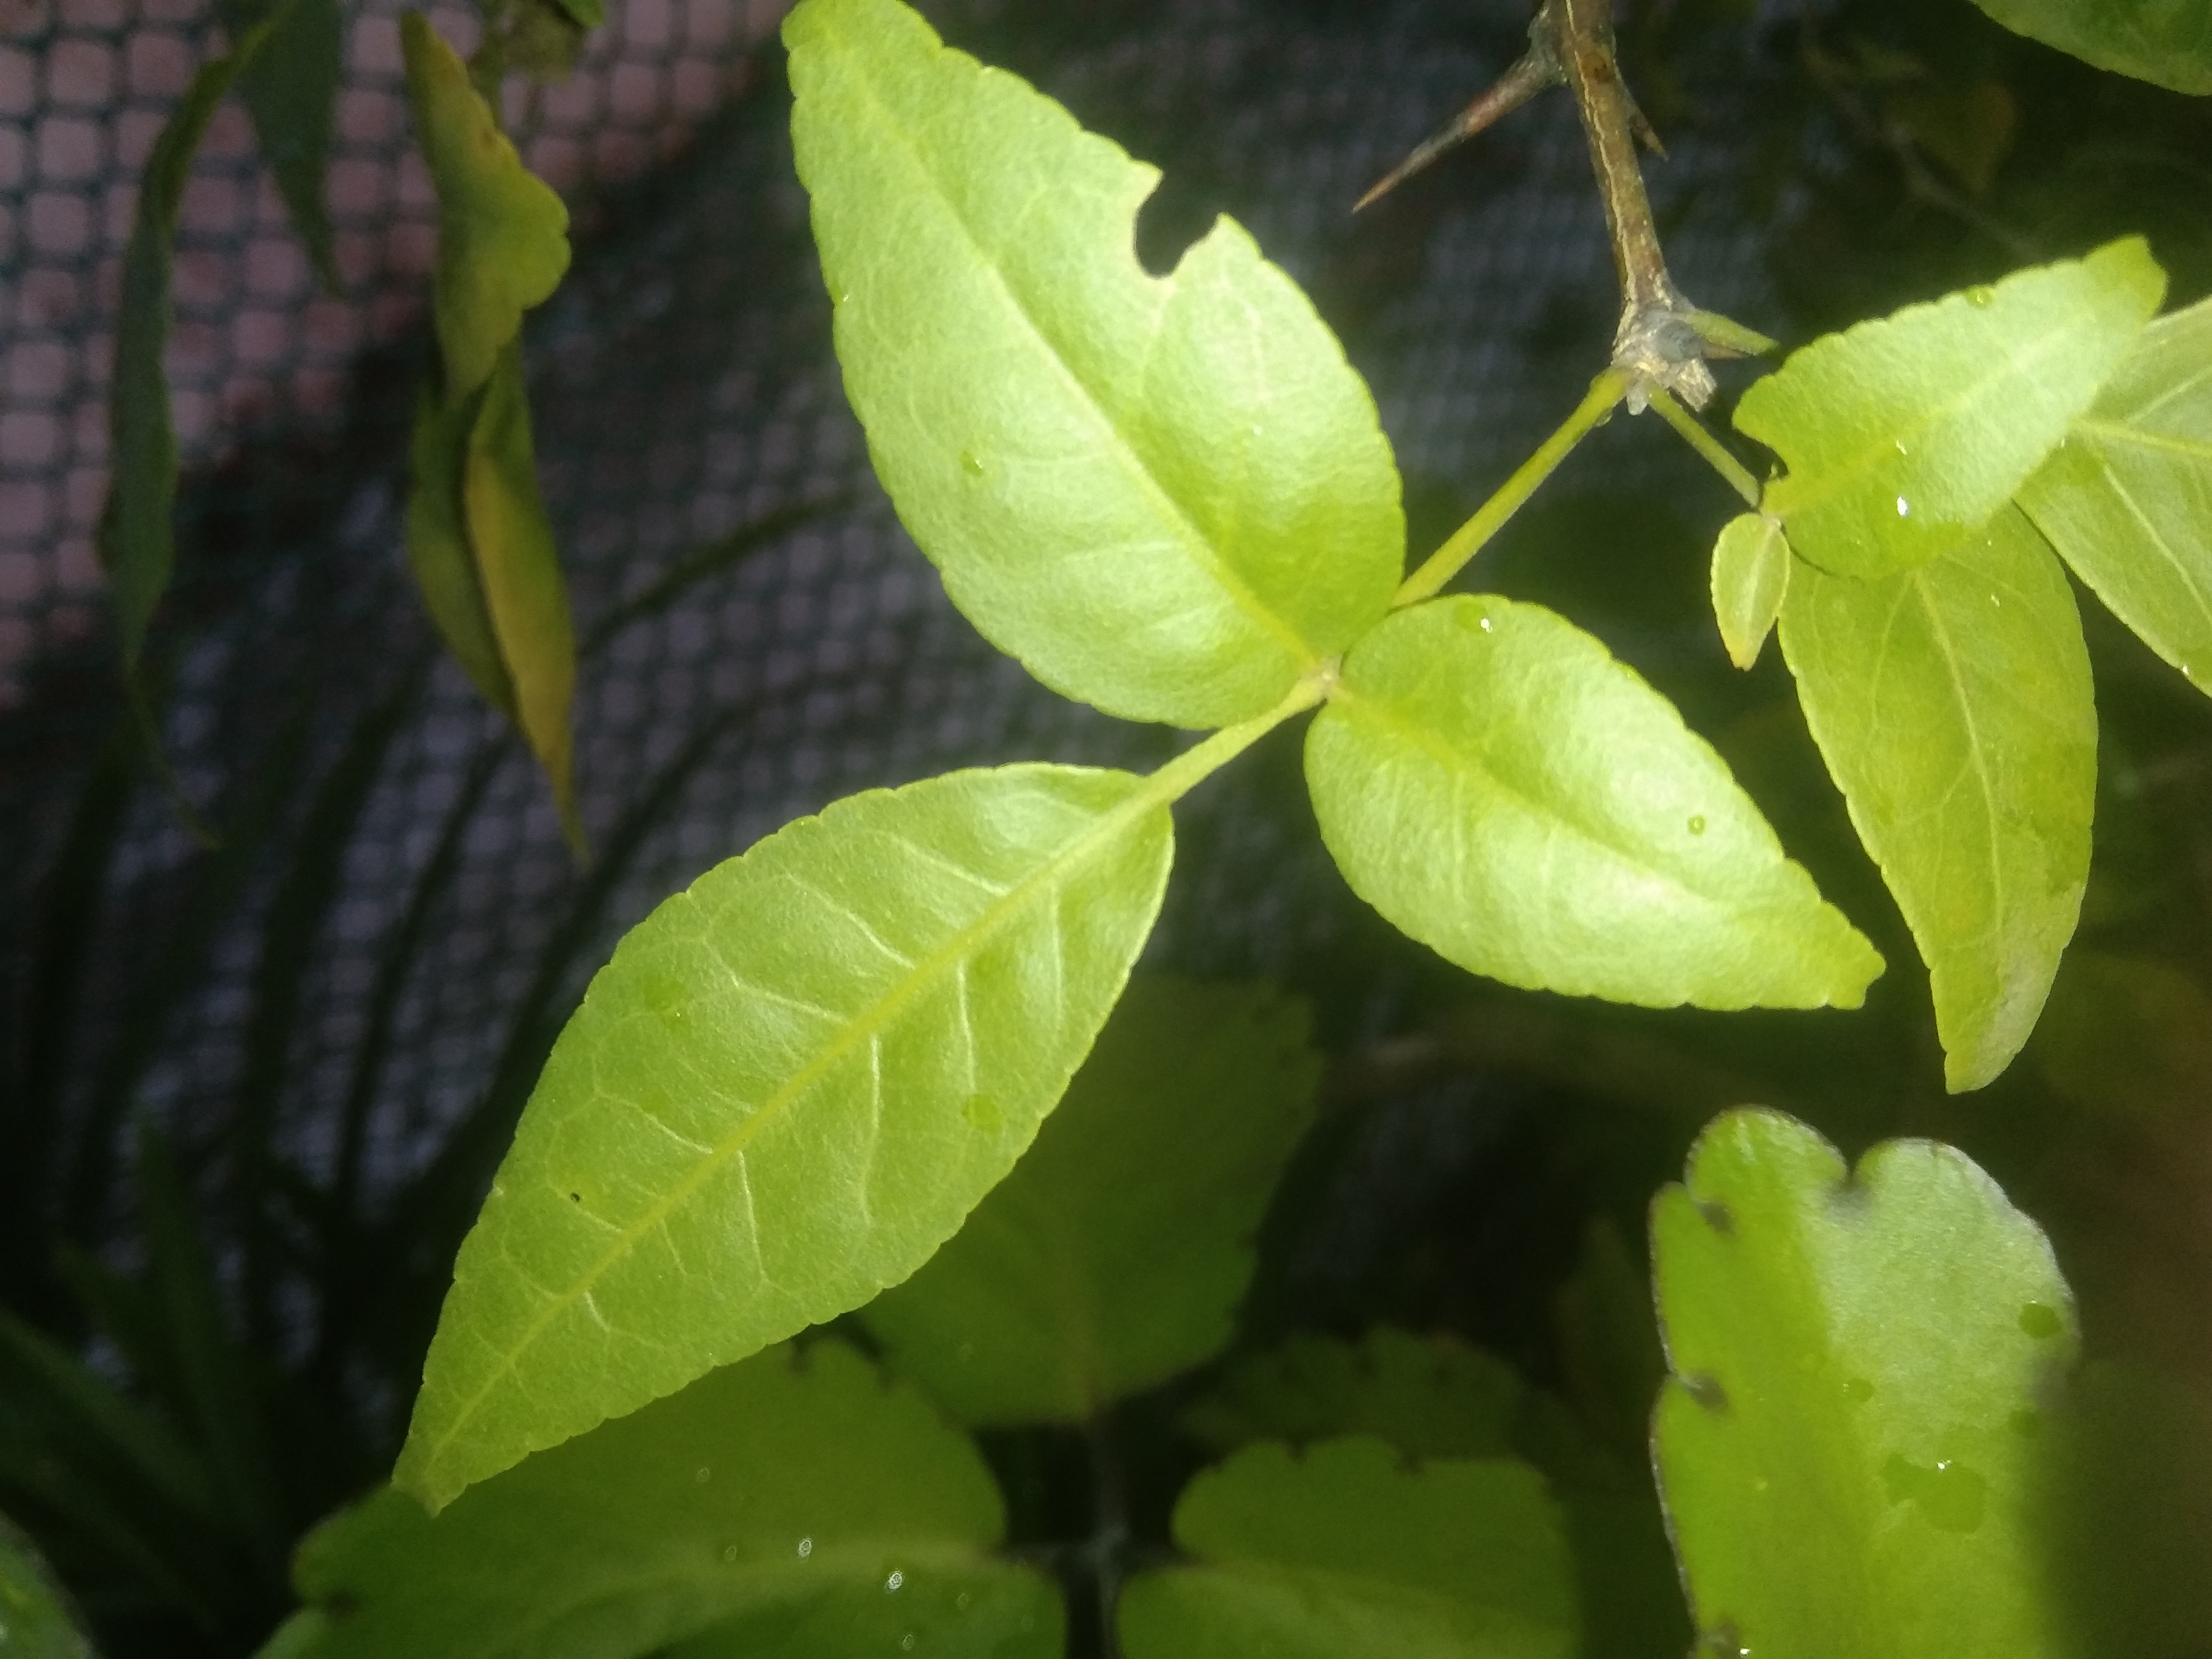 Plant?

wood apple
